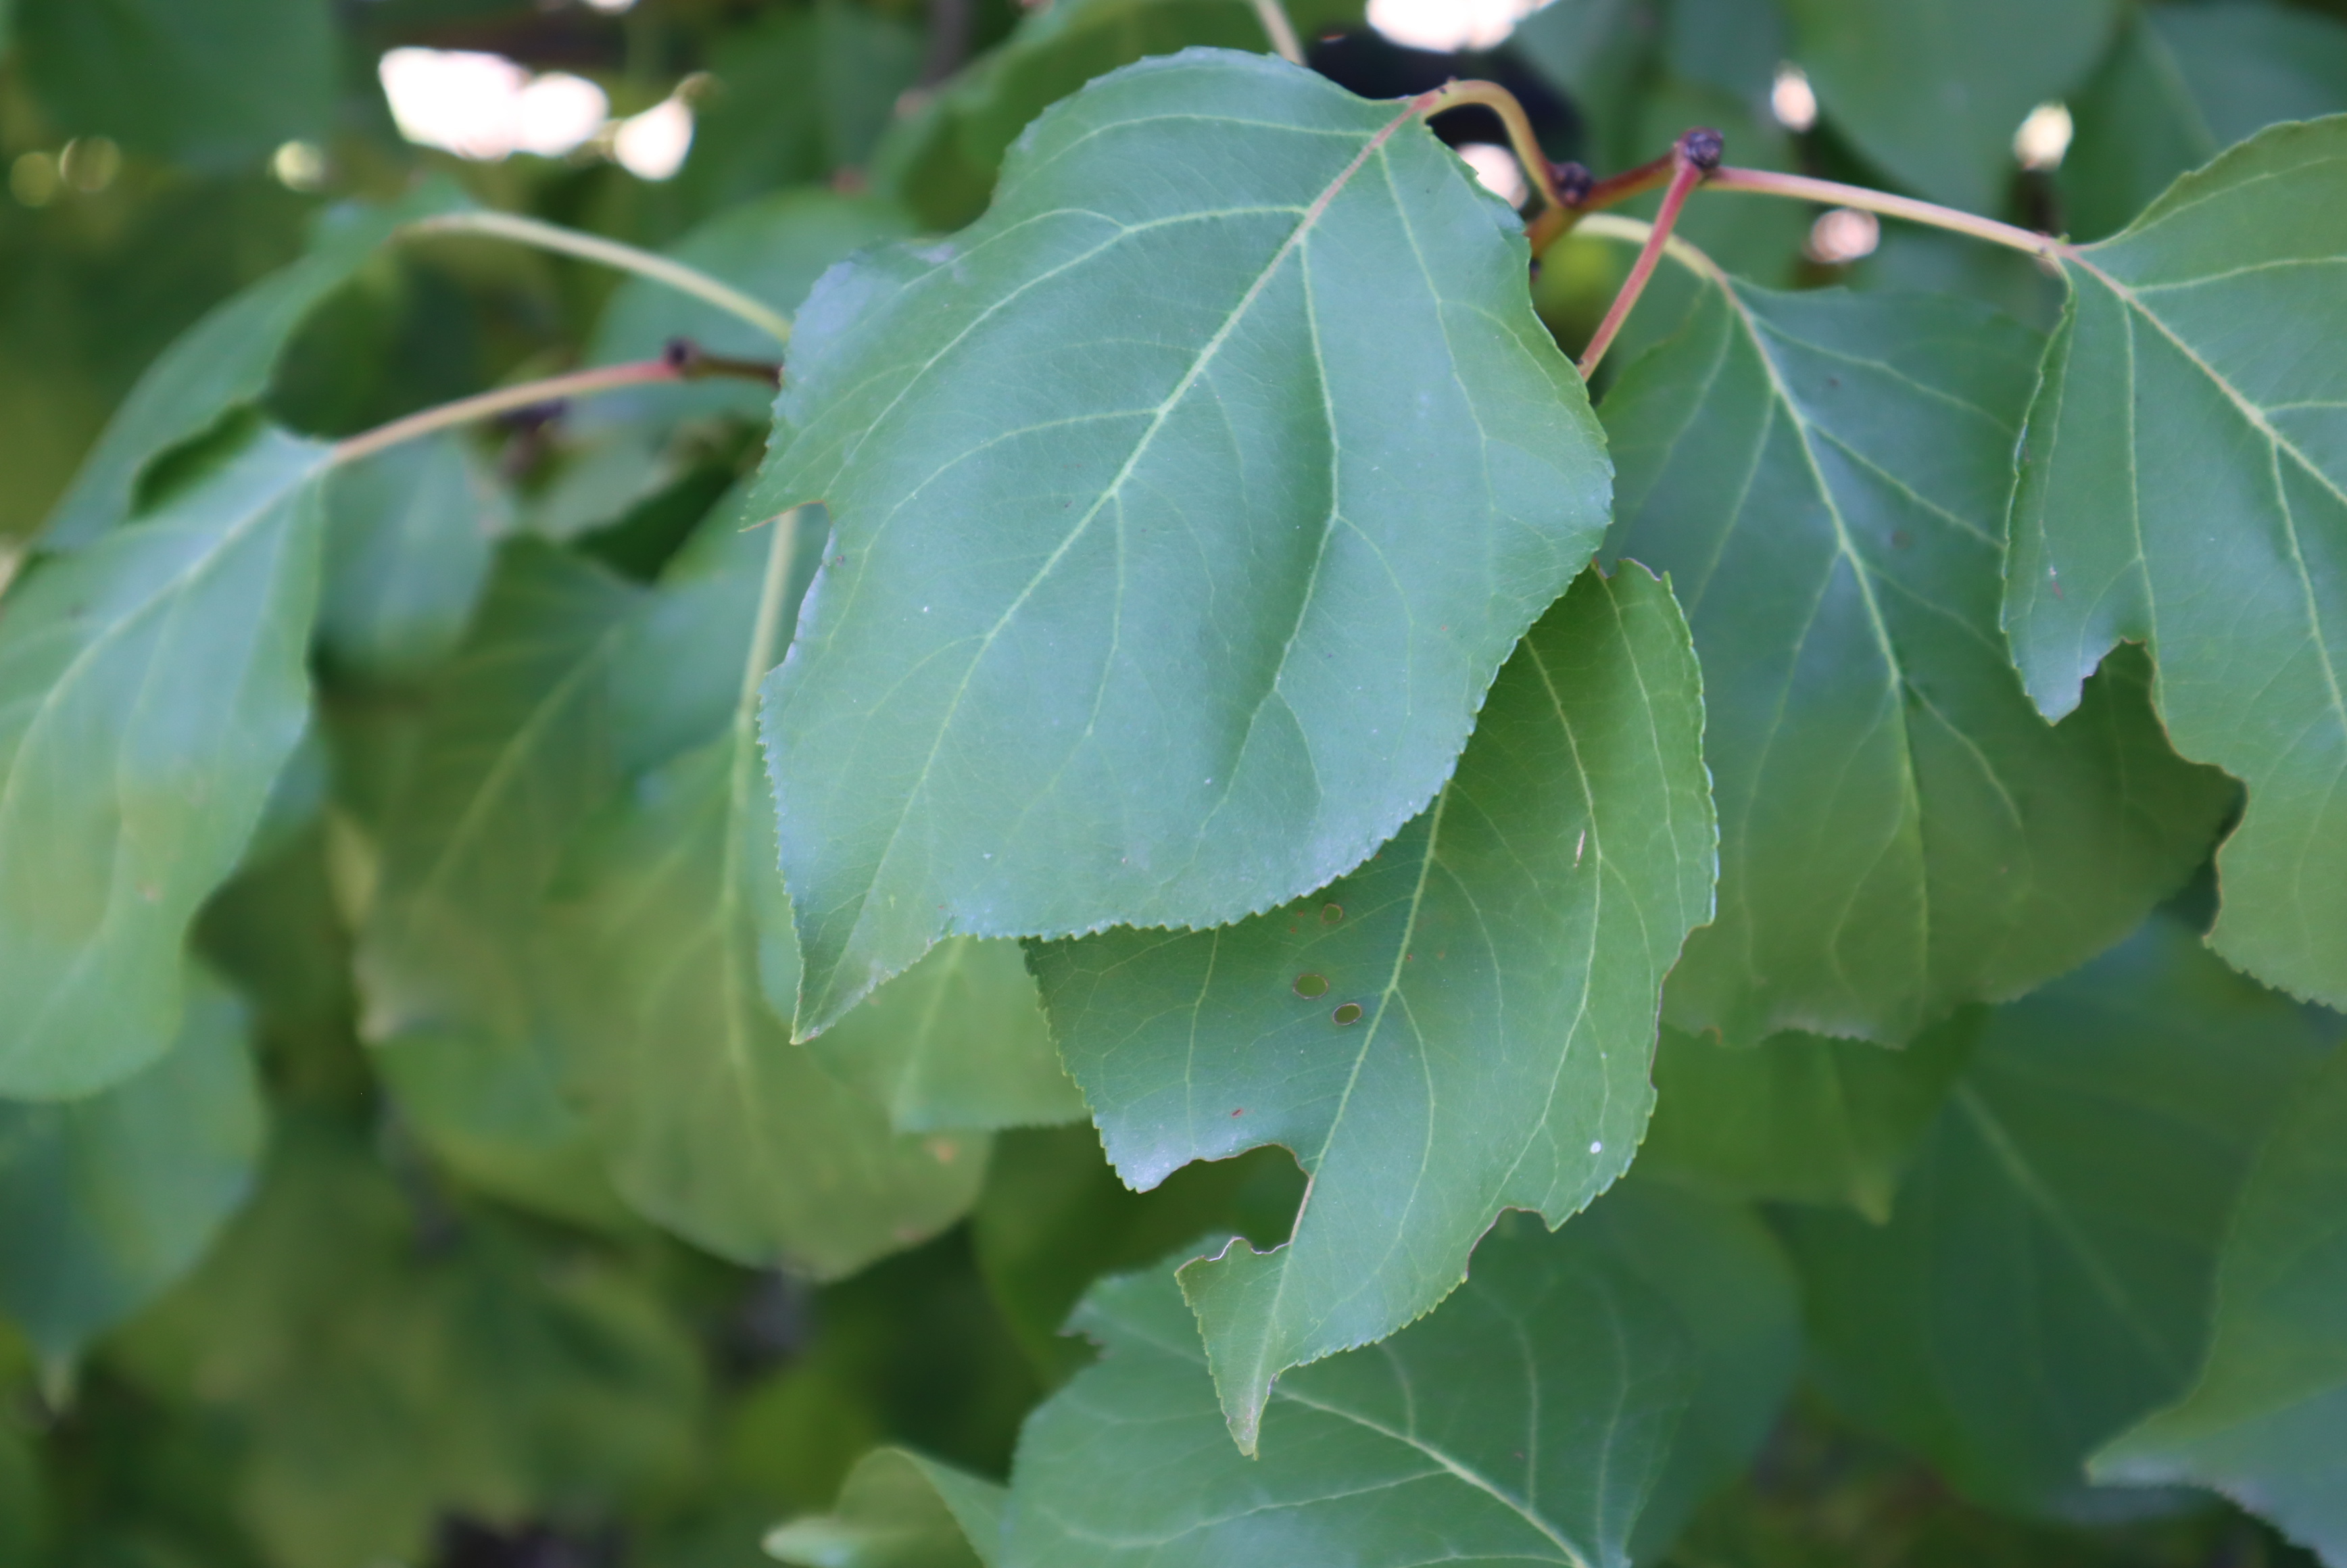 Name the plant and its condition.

apricot, shot hole disease
